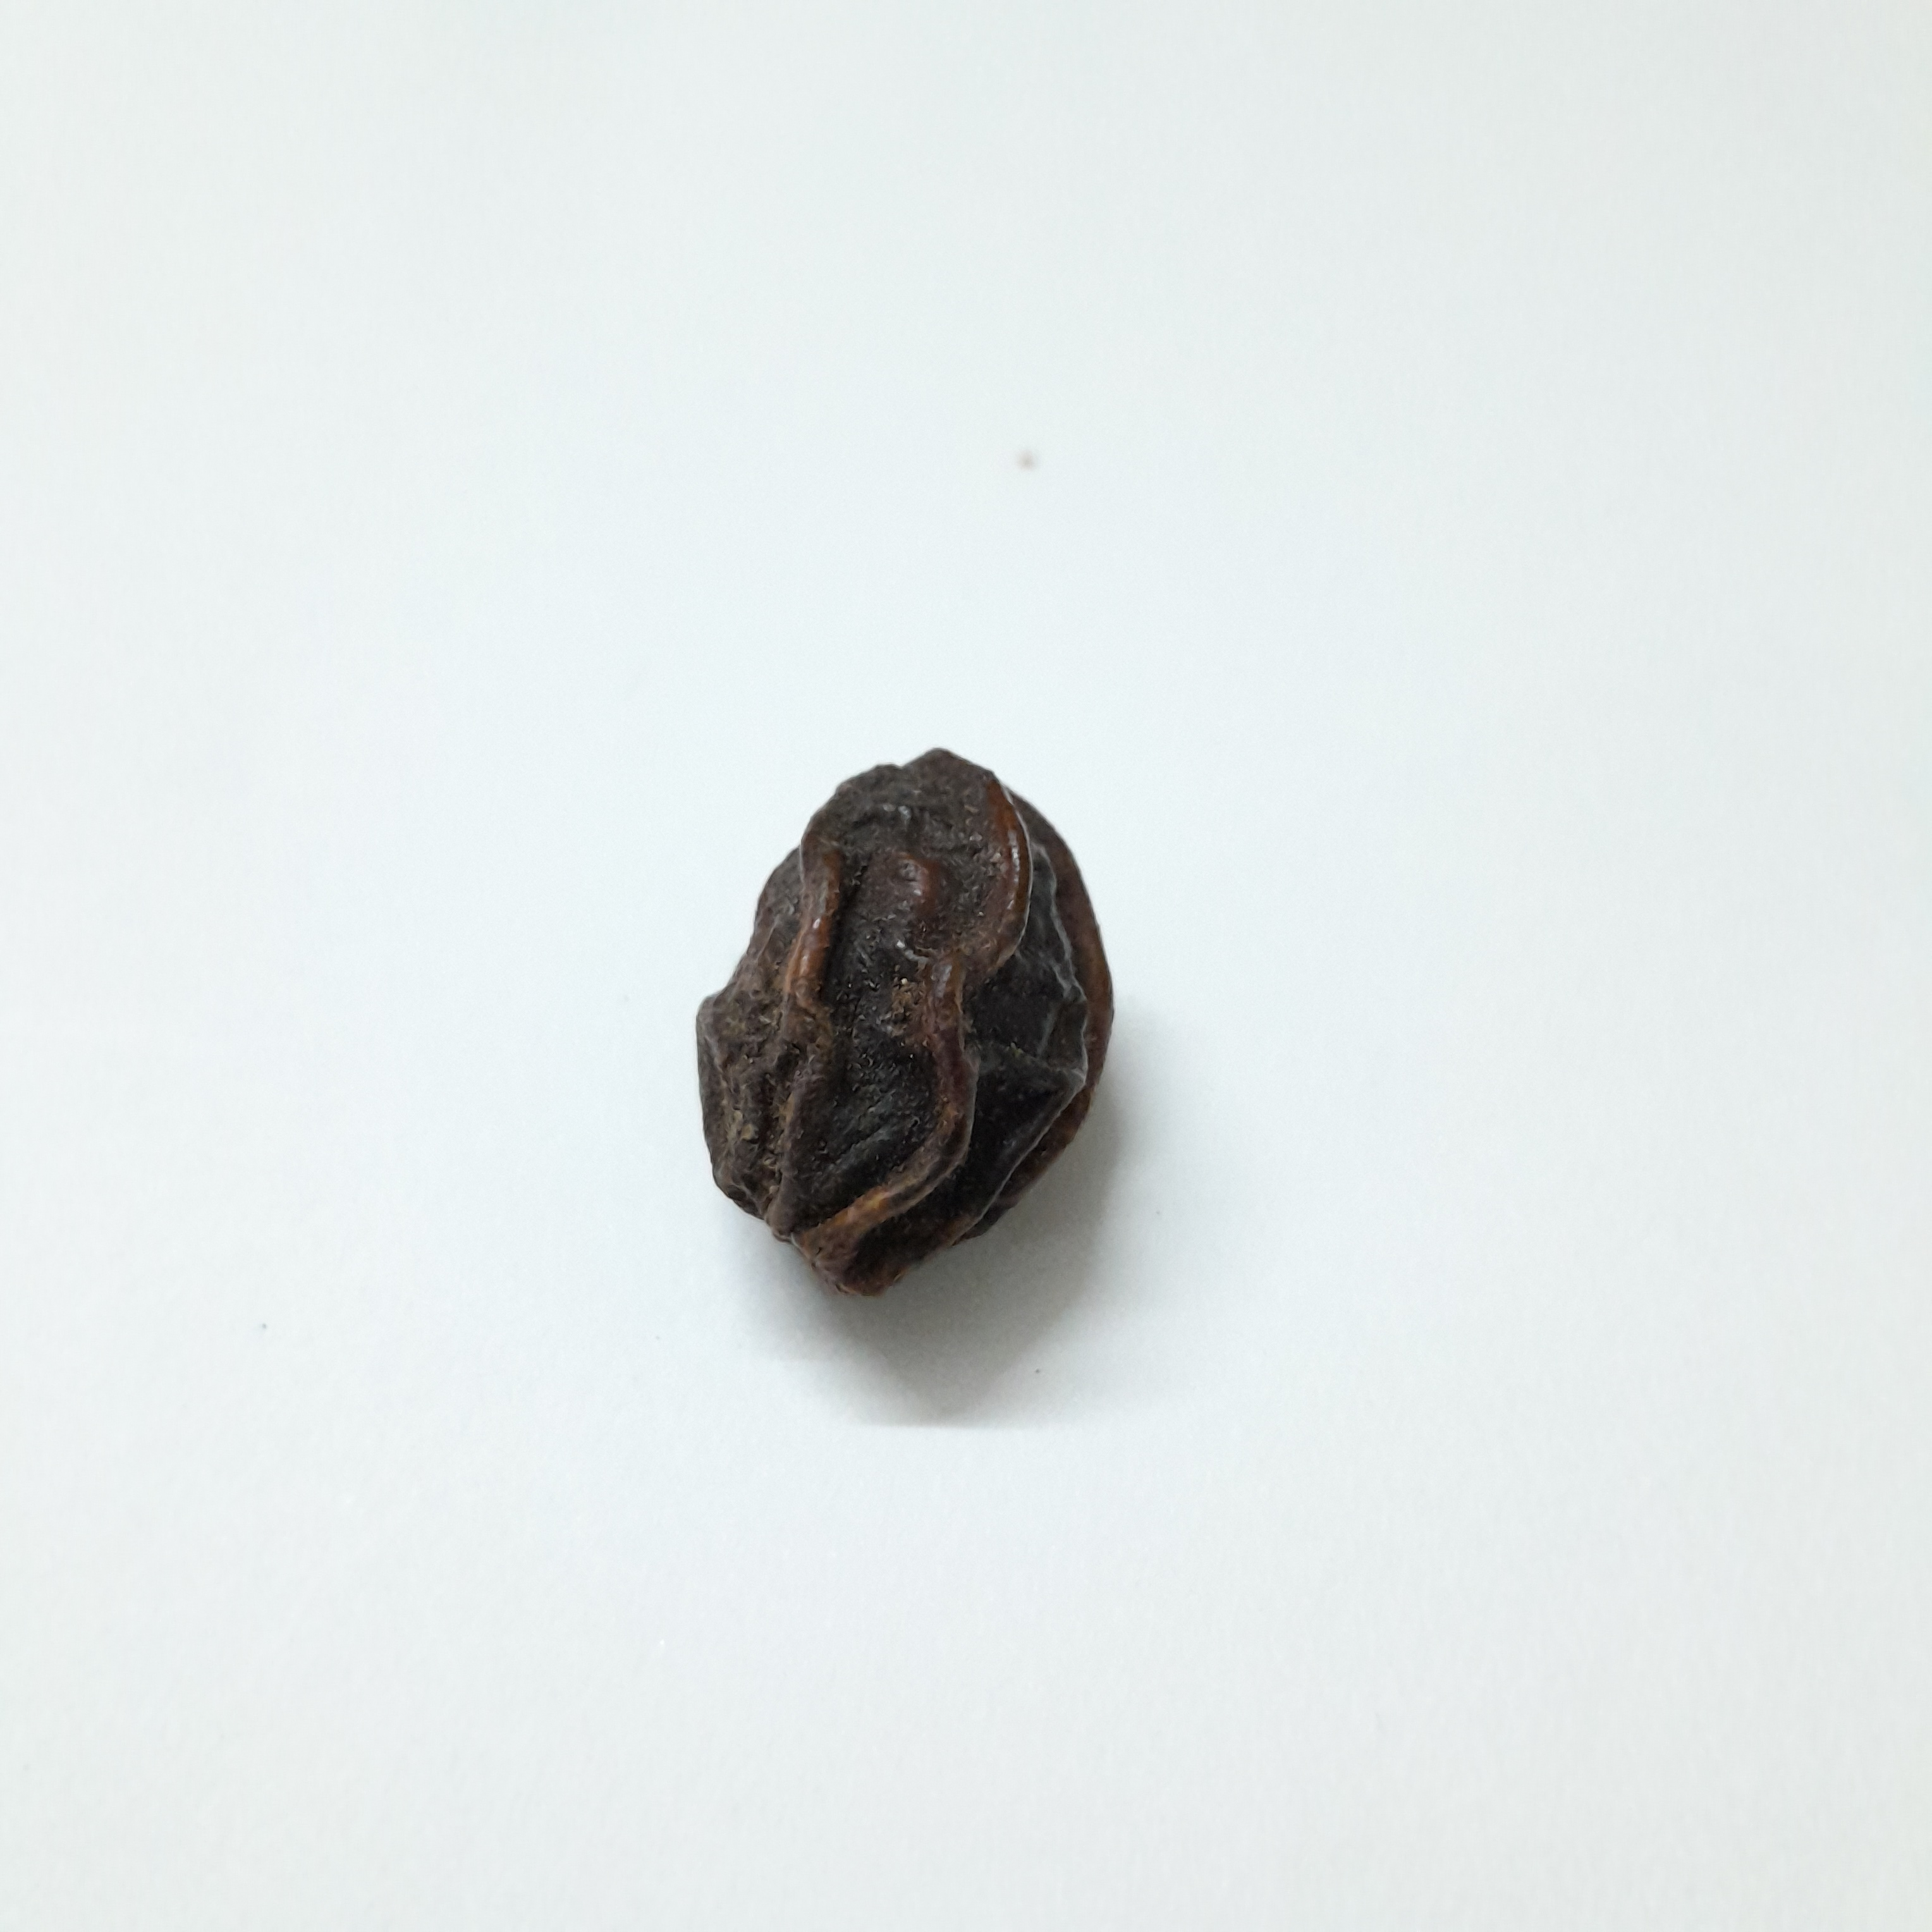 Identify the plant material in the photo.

kadukharik
